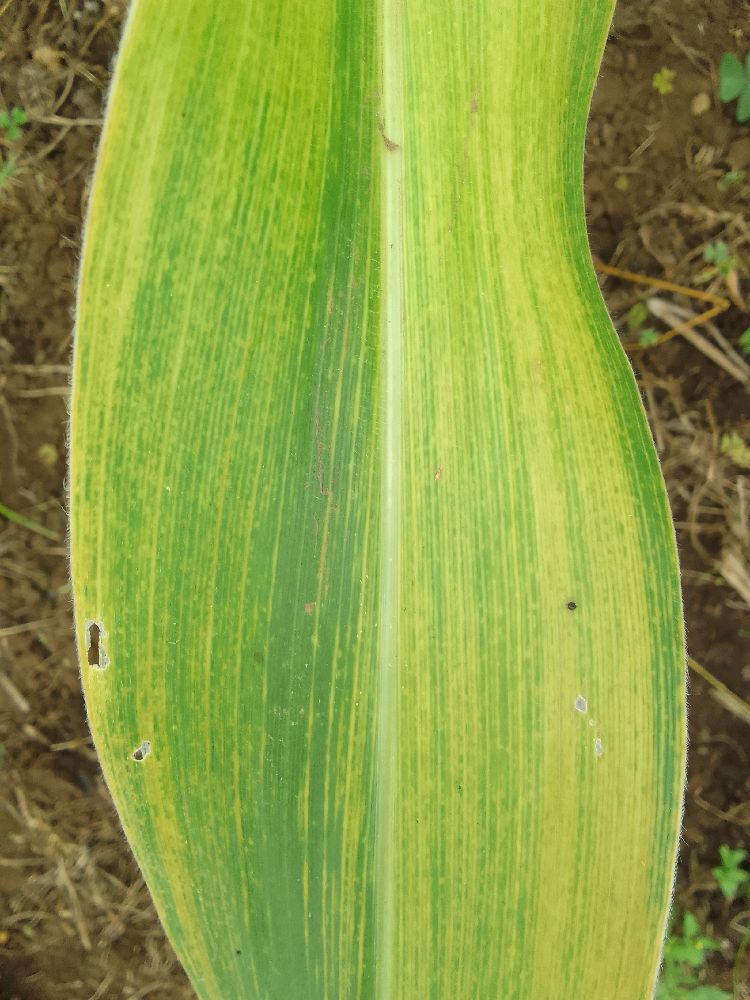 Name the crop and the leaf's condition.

maize, maize lethal necrosis
